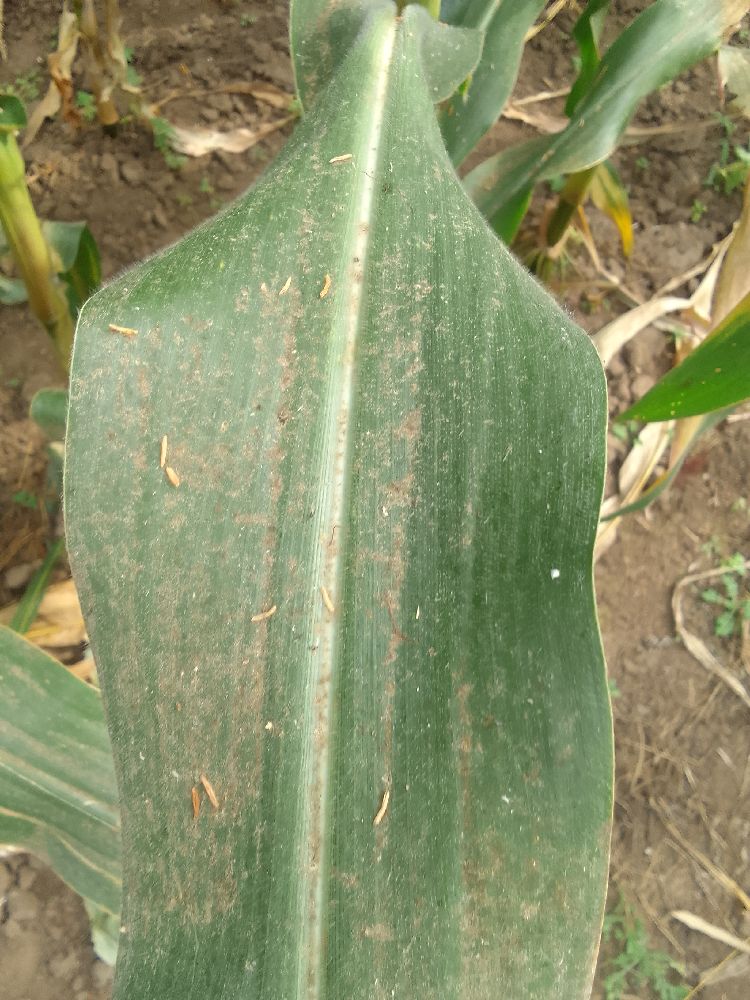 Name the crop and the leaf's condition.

maize, healthy
